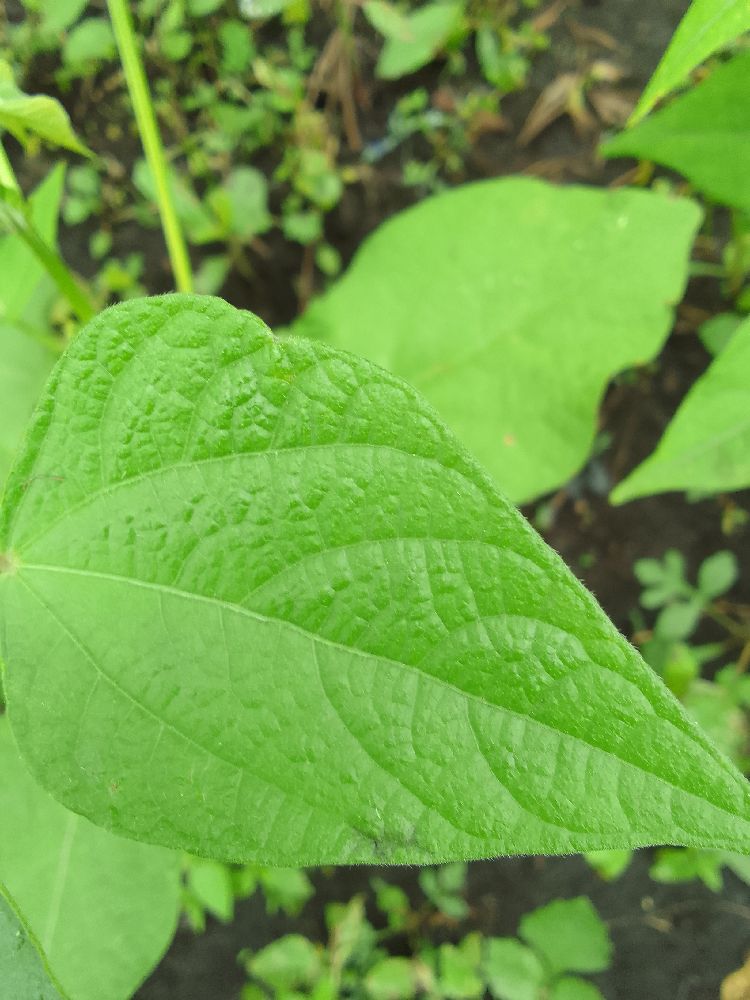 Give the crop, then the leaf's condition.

common bean, healthy
